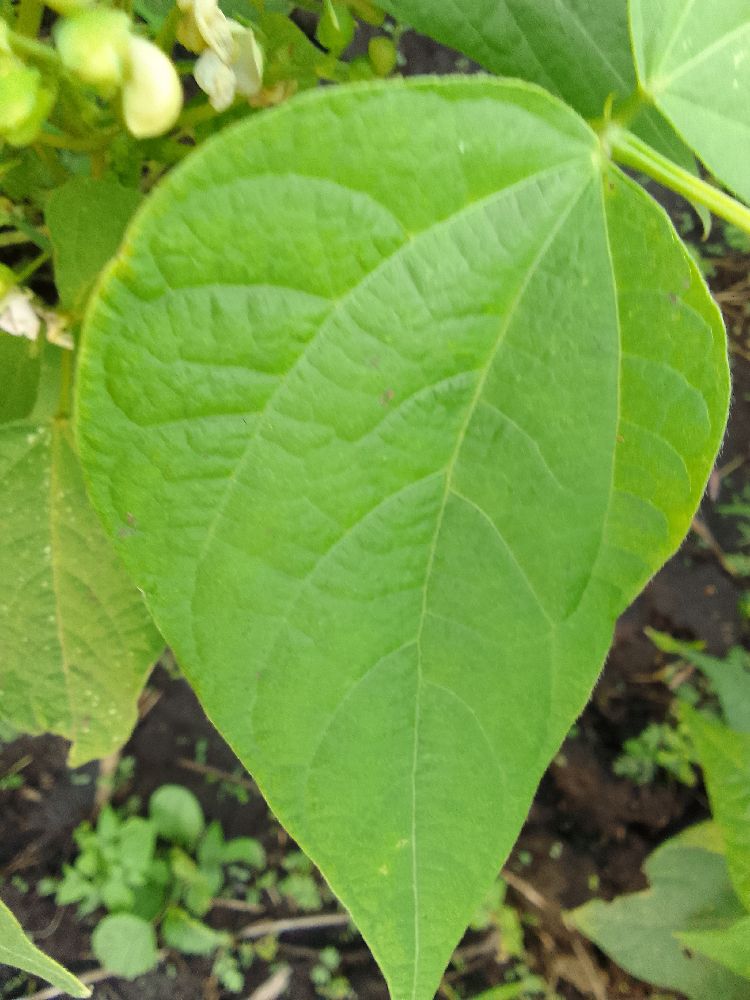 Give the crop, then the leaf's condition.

common bean, healthy
